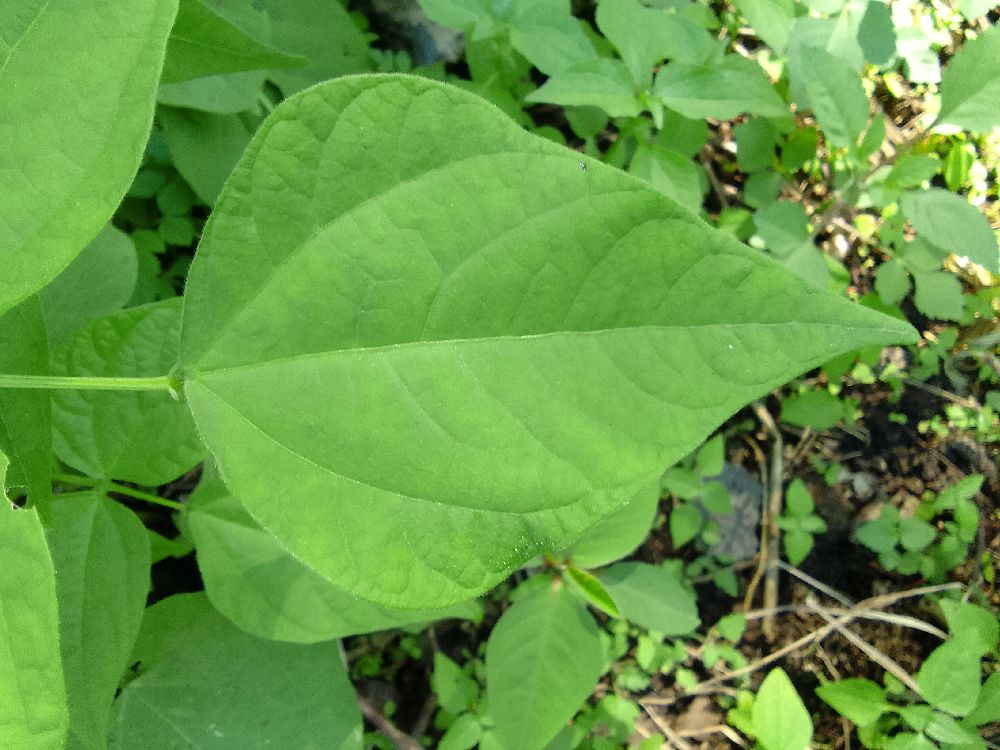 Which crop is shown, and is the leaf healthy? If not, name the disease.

common bean, healthy
